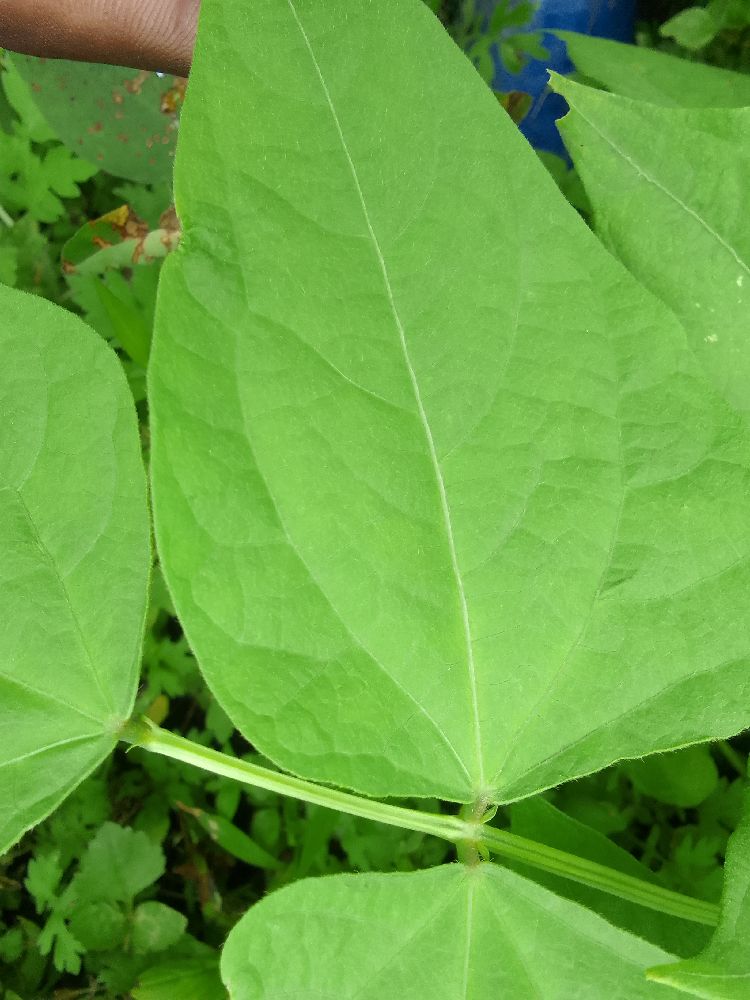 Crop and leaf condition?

common bean, healthy
